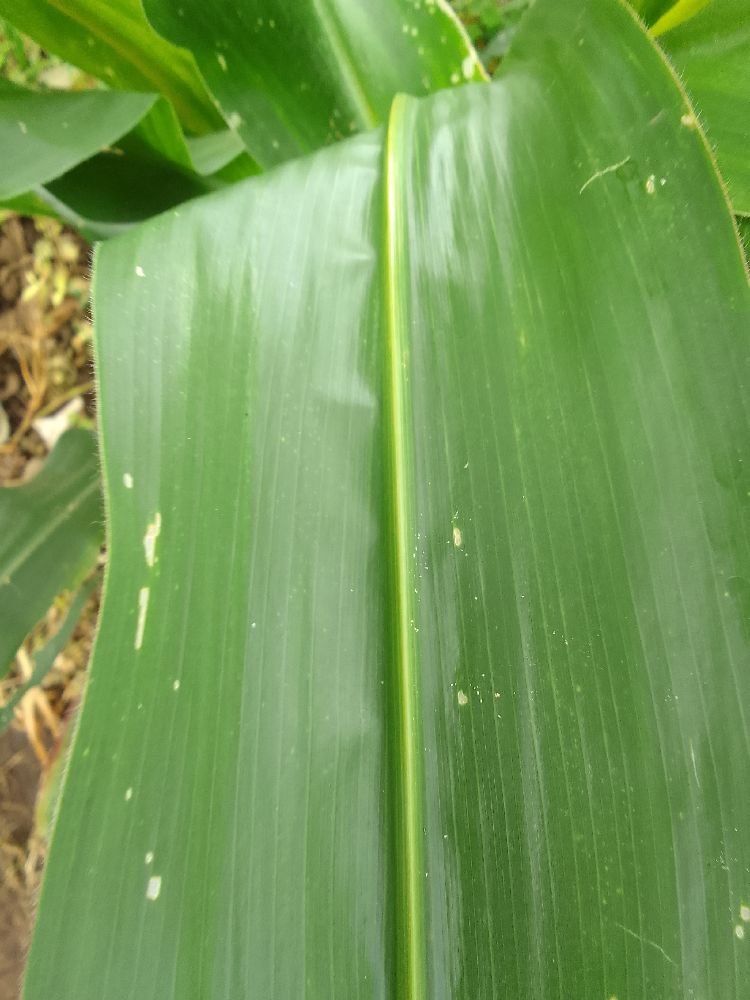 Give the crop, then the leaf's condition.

maize, healthy
